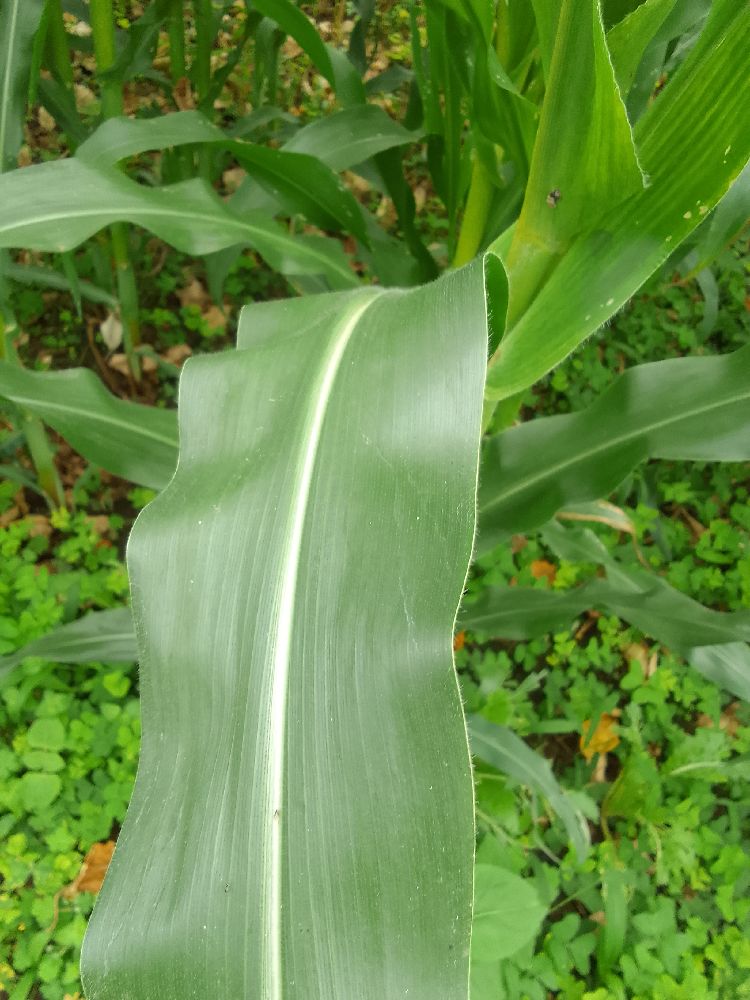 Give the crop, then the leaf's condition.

maize, healthy
